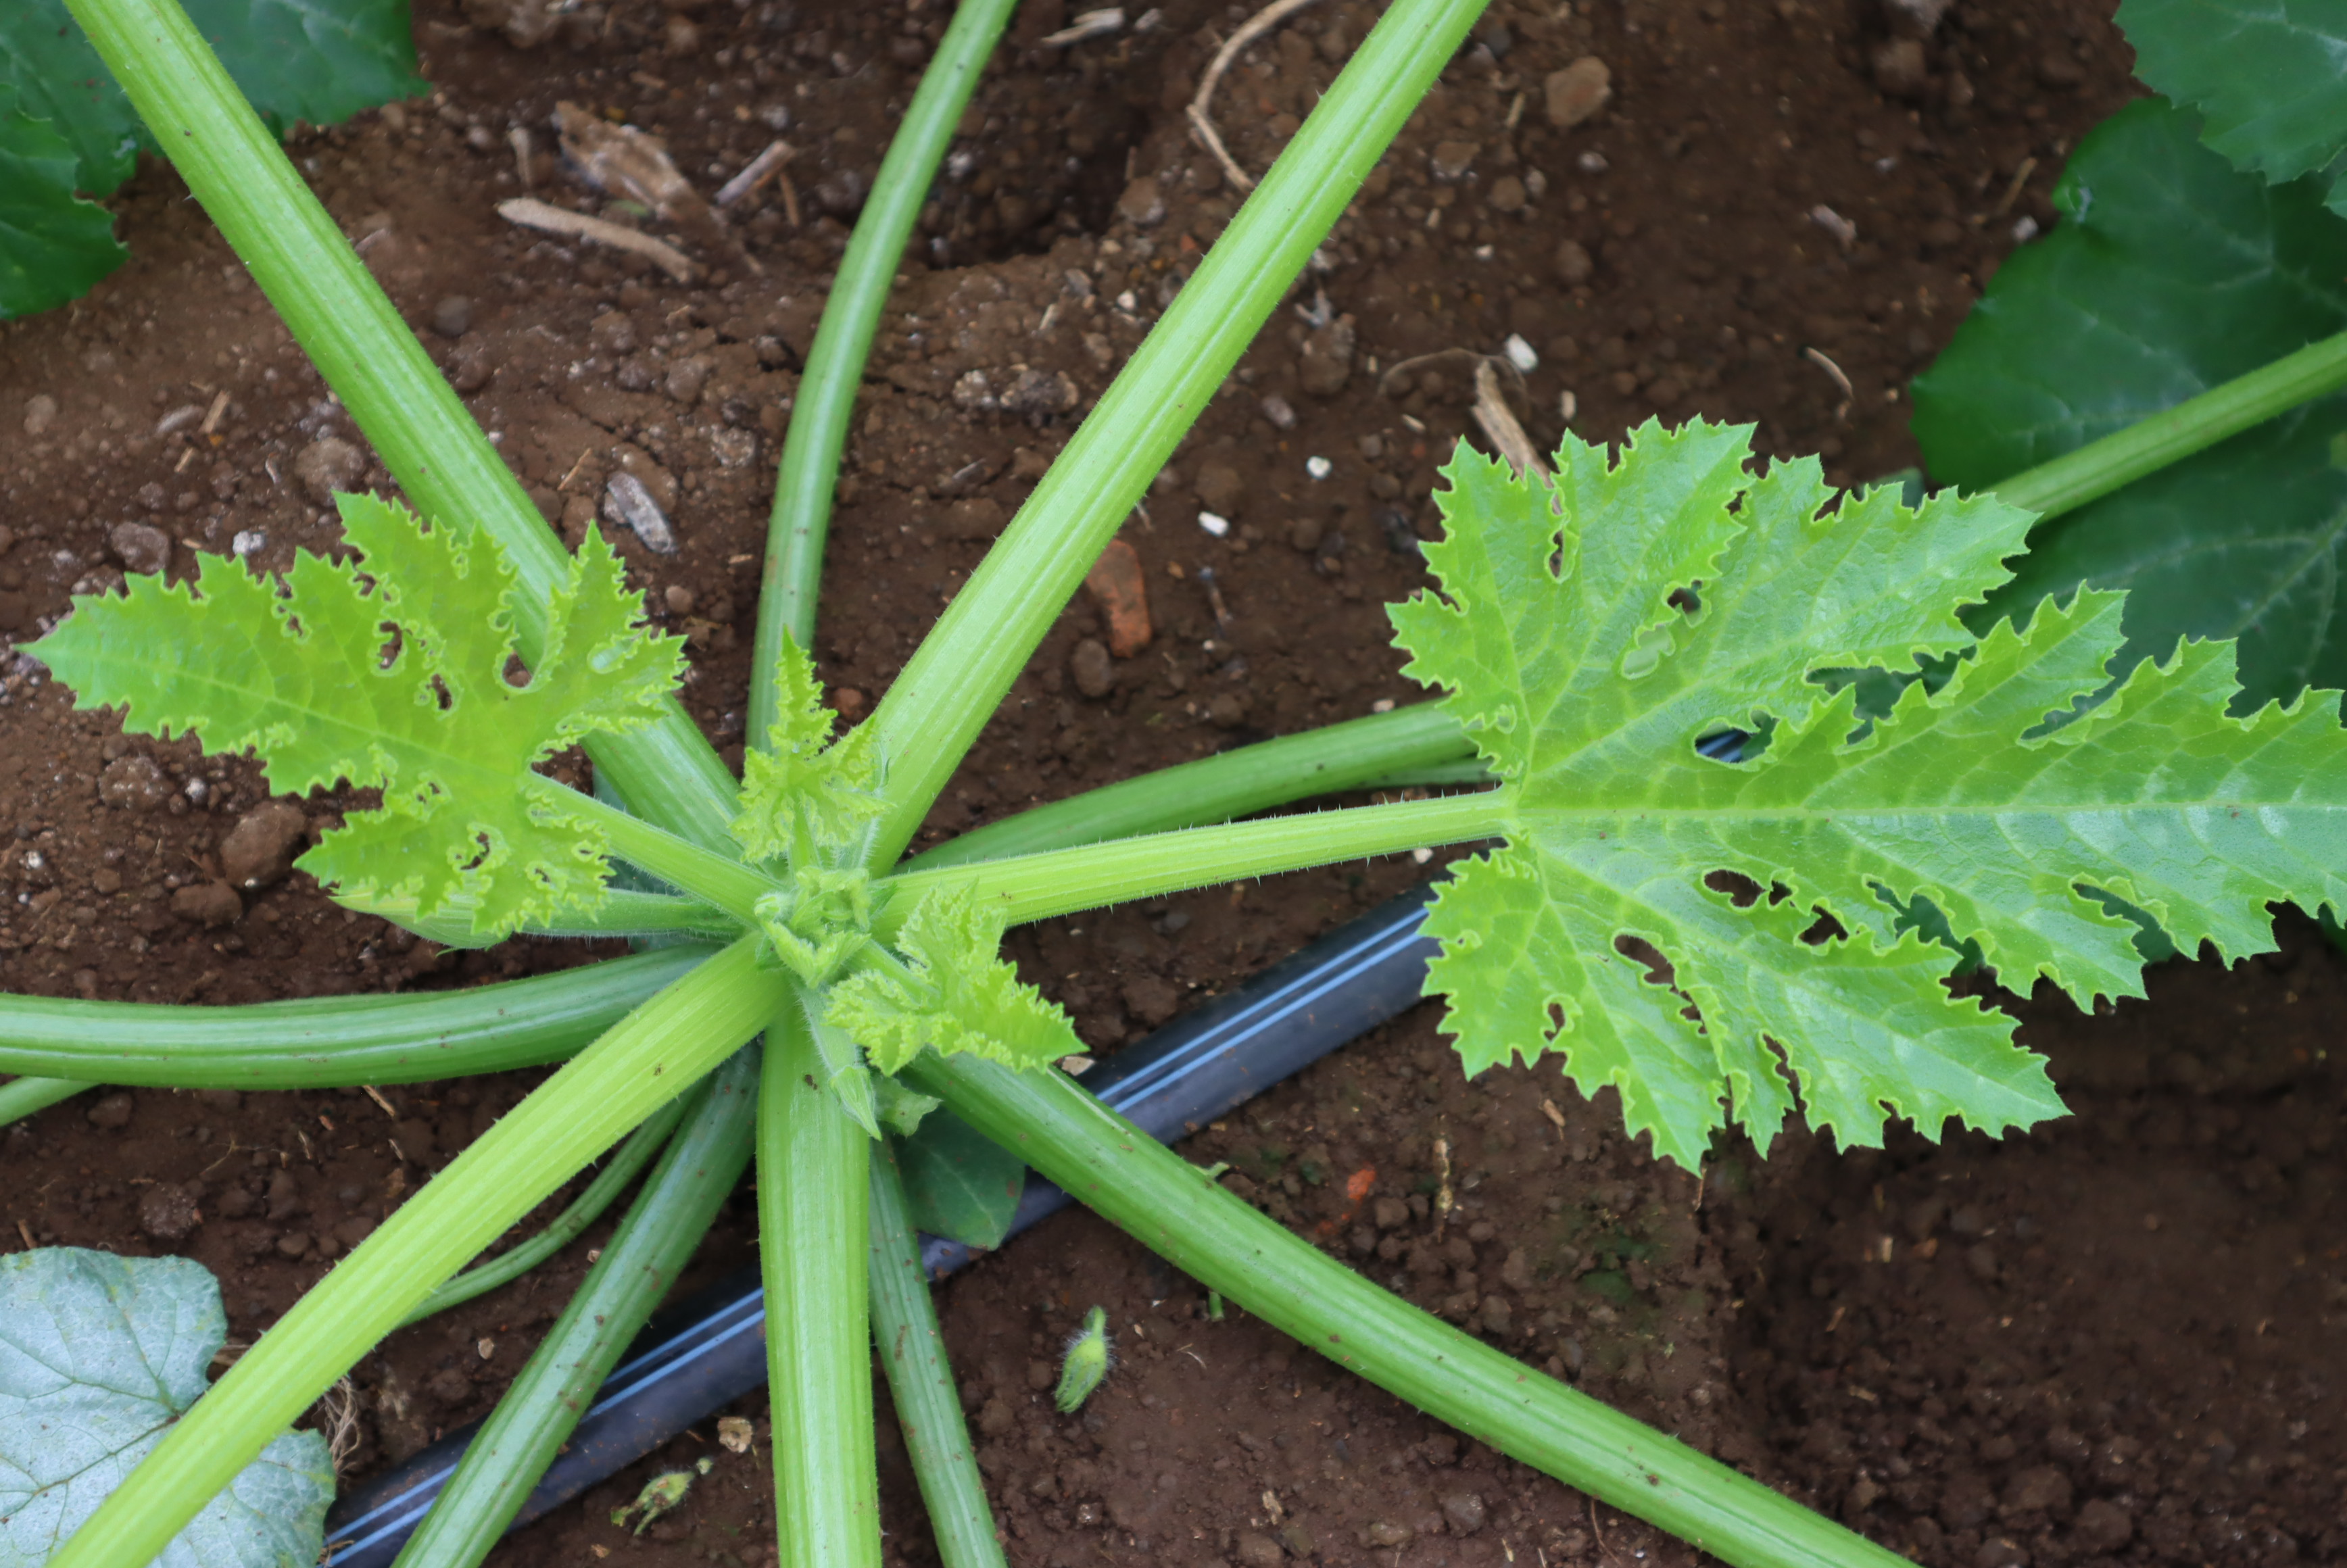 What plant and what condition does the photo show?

zucchini, healthy
